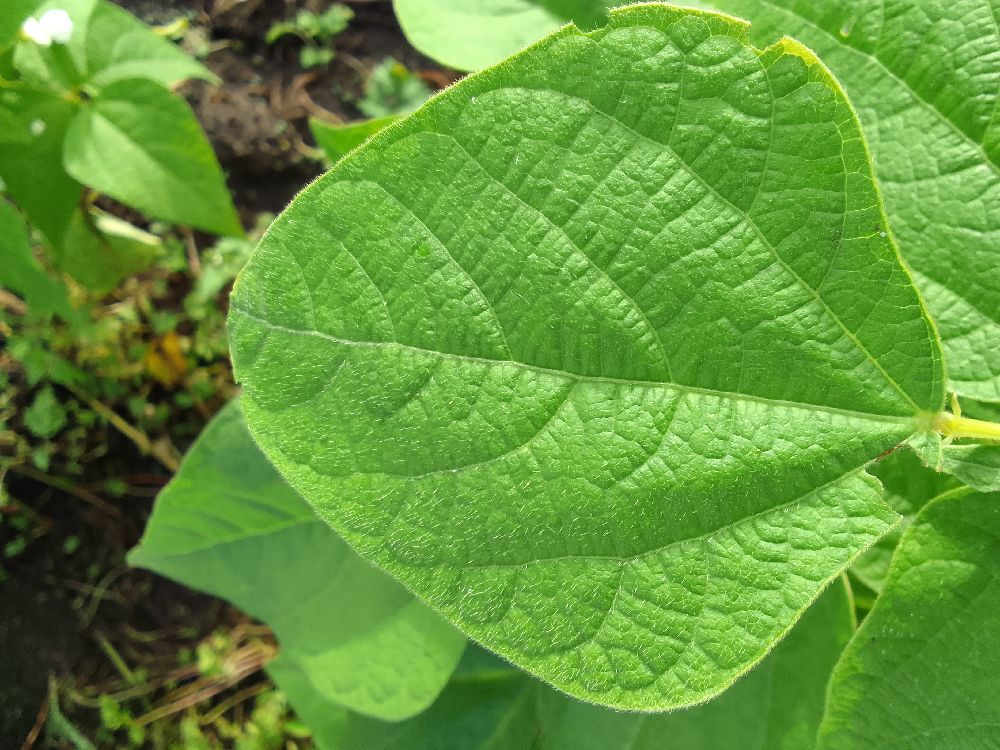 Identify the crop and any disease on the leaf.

common bean, healthy
